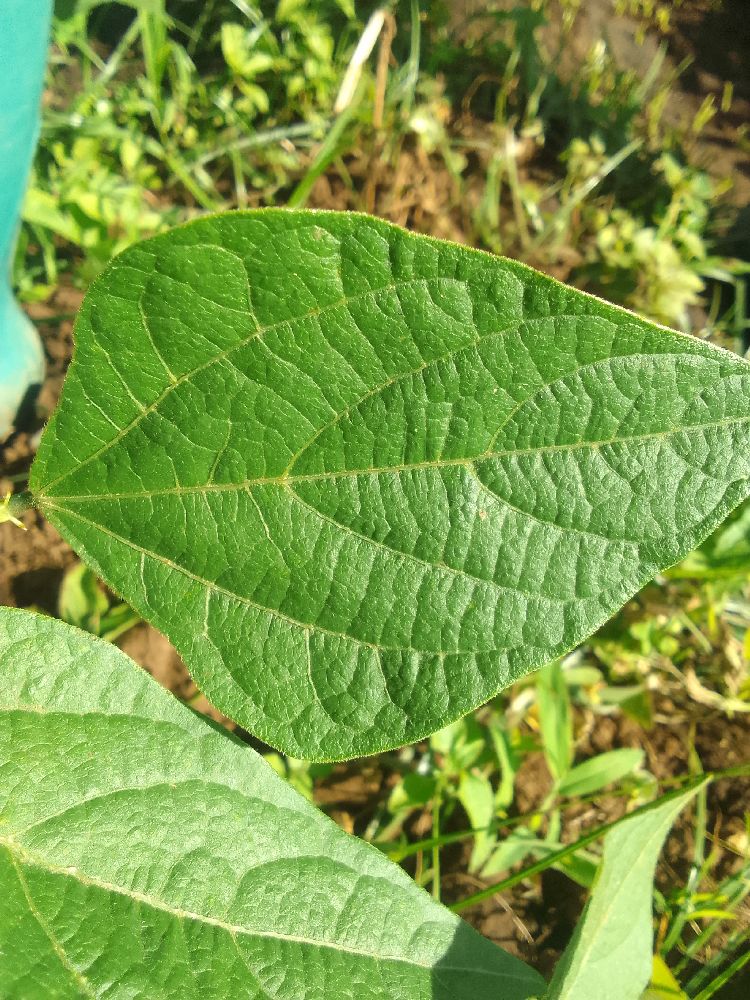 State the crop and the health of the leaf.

common bean, healthy
